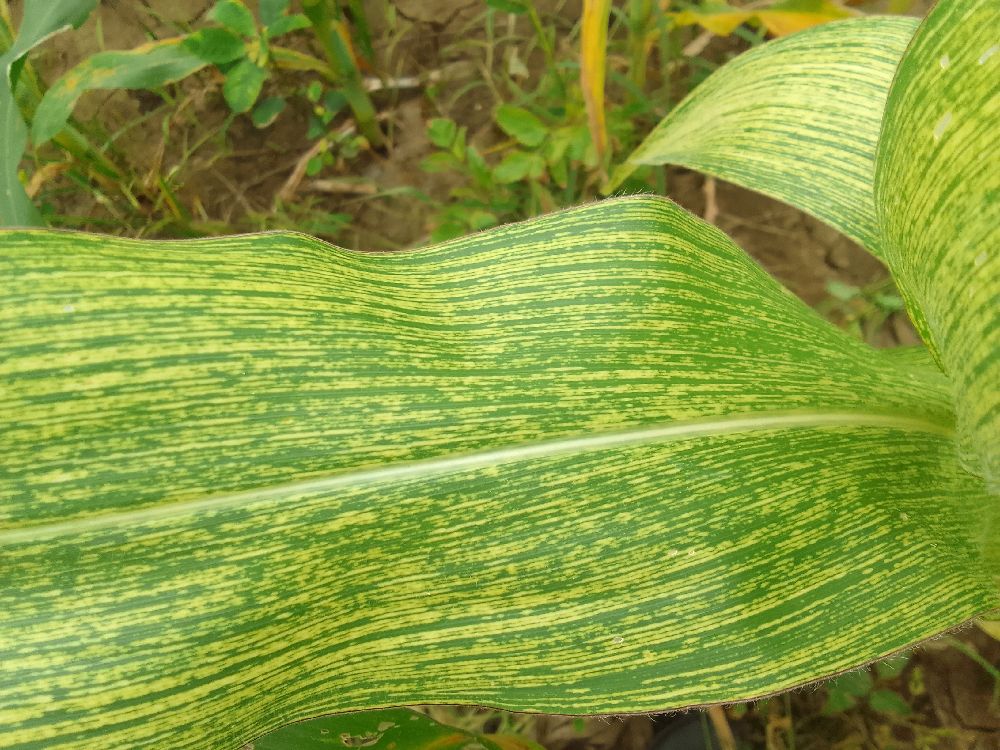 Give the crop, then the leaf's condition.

maize, maize streak virus
